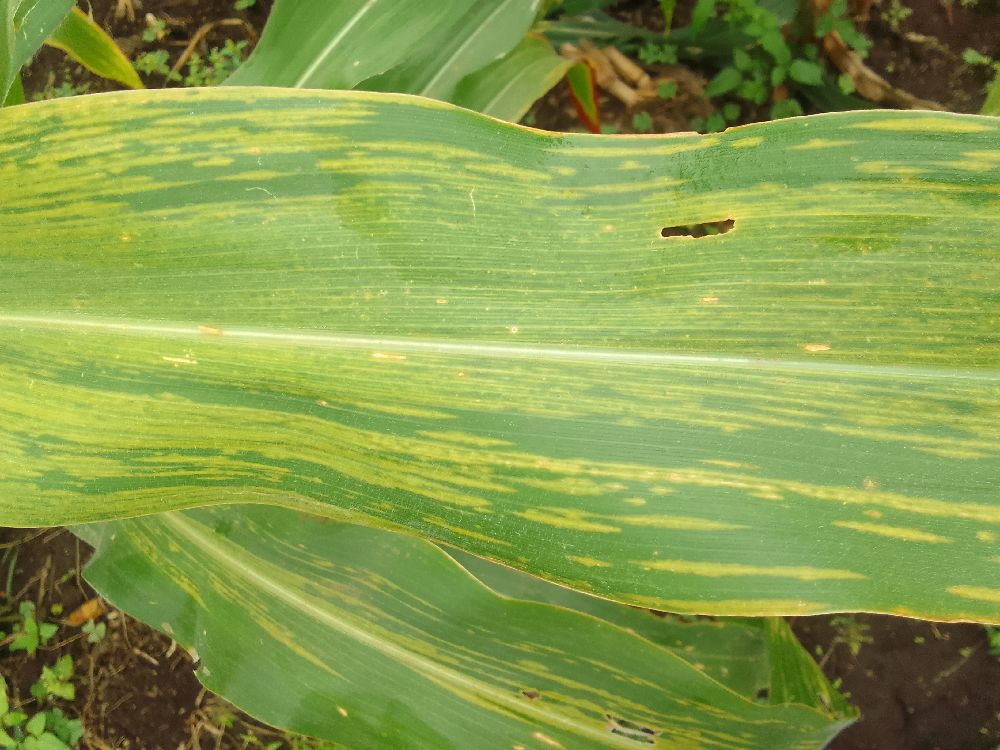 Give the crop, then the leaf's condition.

maize, maize lethal necrosis
